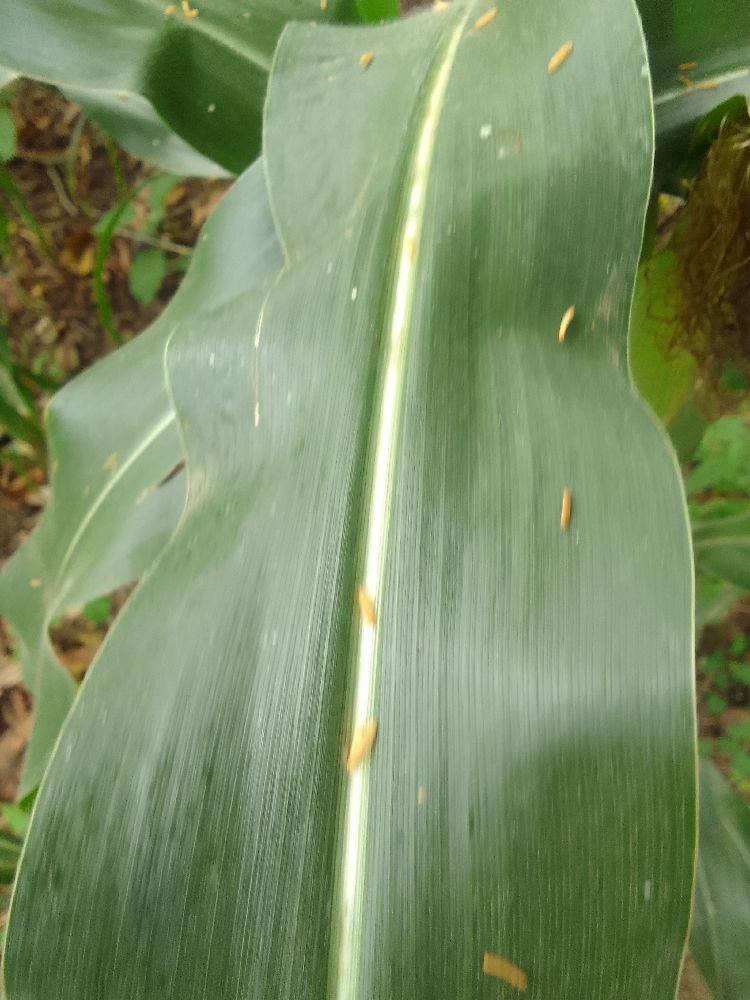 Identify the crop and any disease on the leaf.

maize, healthy
